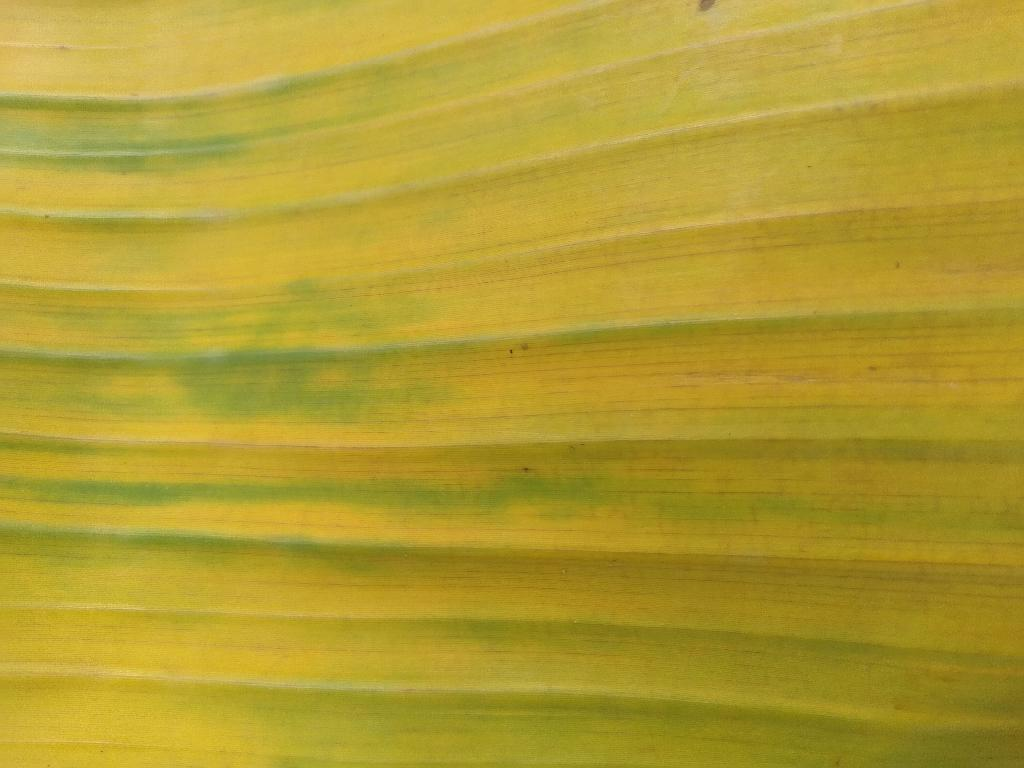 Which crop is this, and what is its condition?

banana, fusarium wilt race 1
